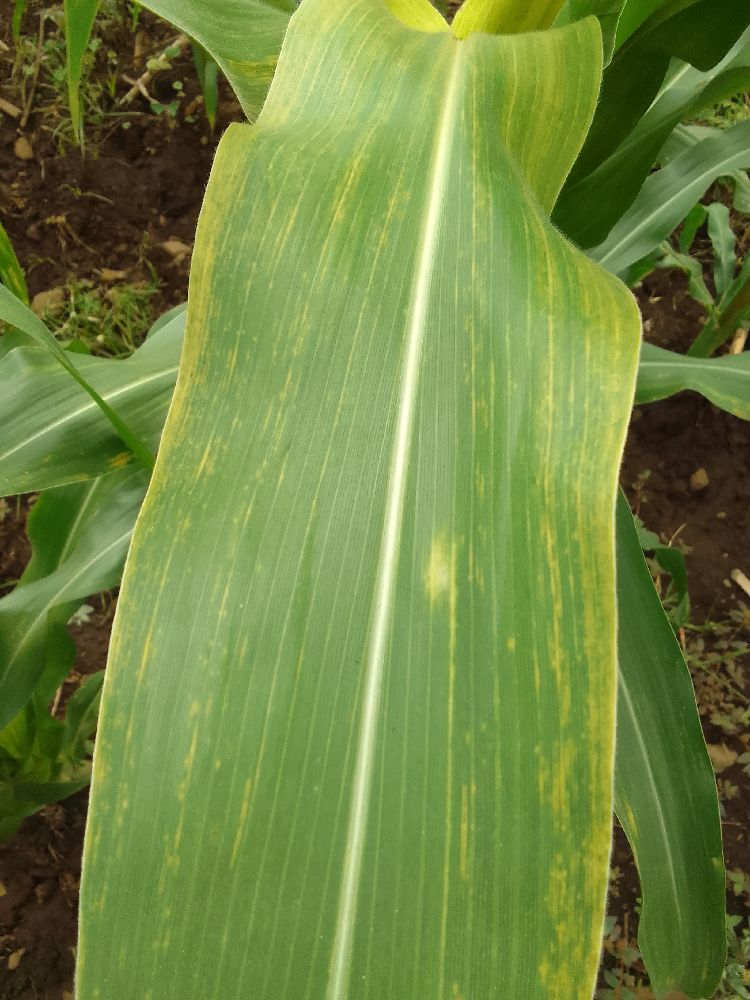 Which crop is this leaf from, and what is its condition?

maize, maize lethal necrosis
